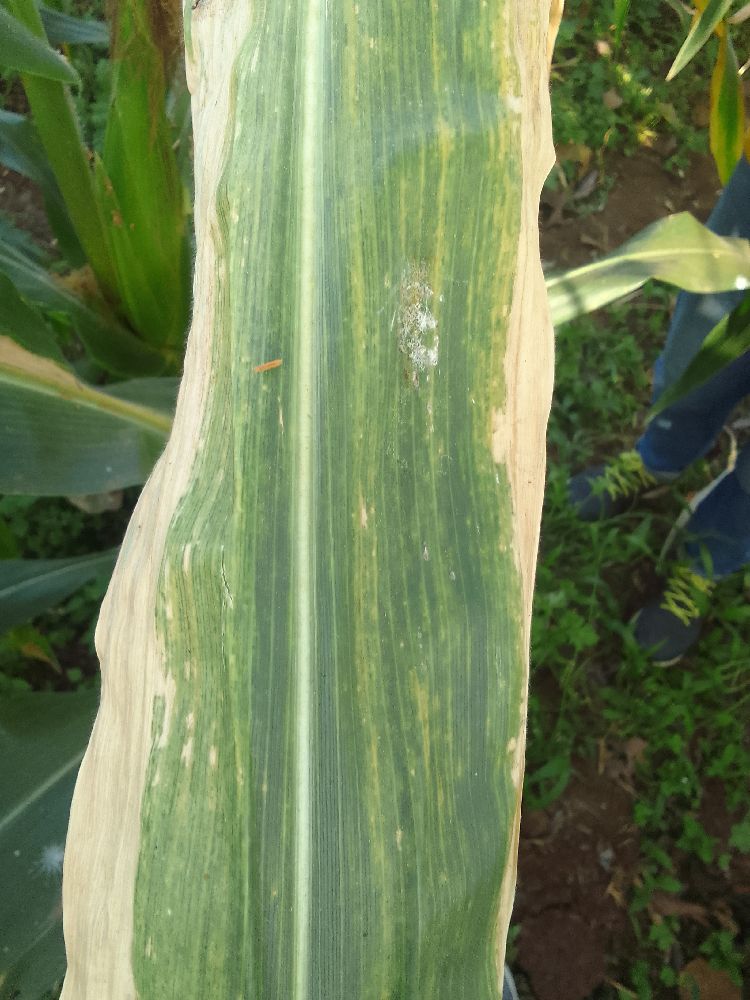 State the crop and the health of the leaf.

maize, maize lethal necrosis
